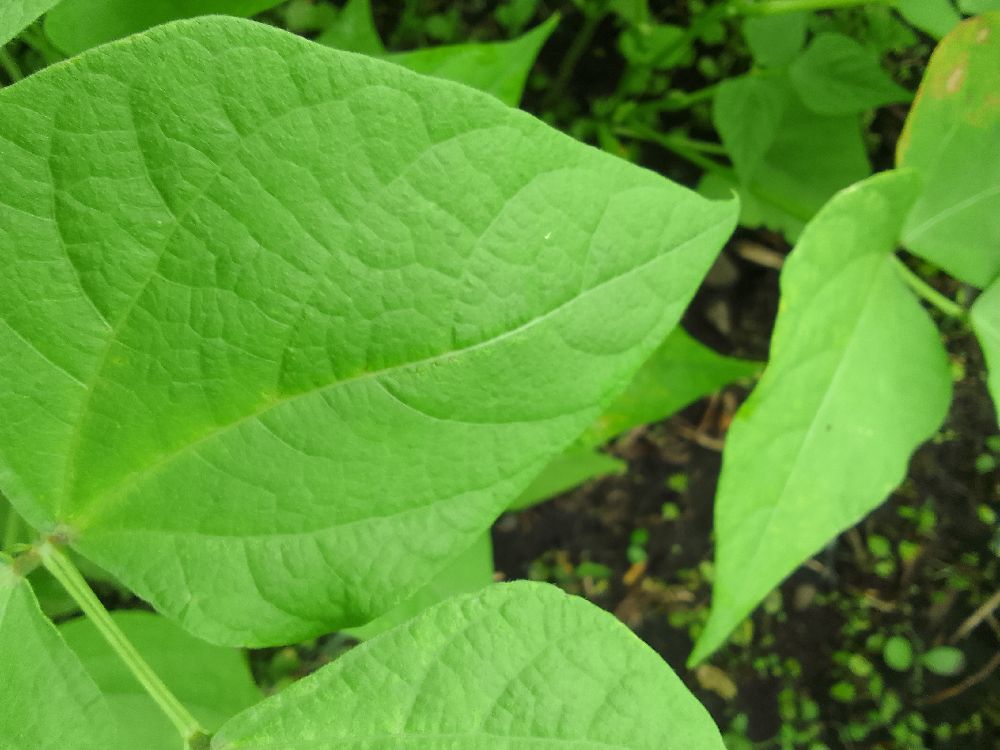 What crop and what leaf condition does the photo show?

common bean, healthy
